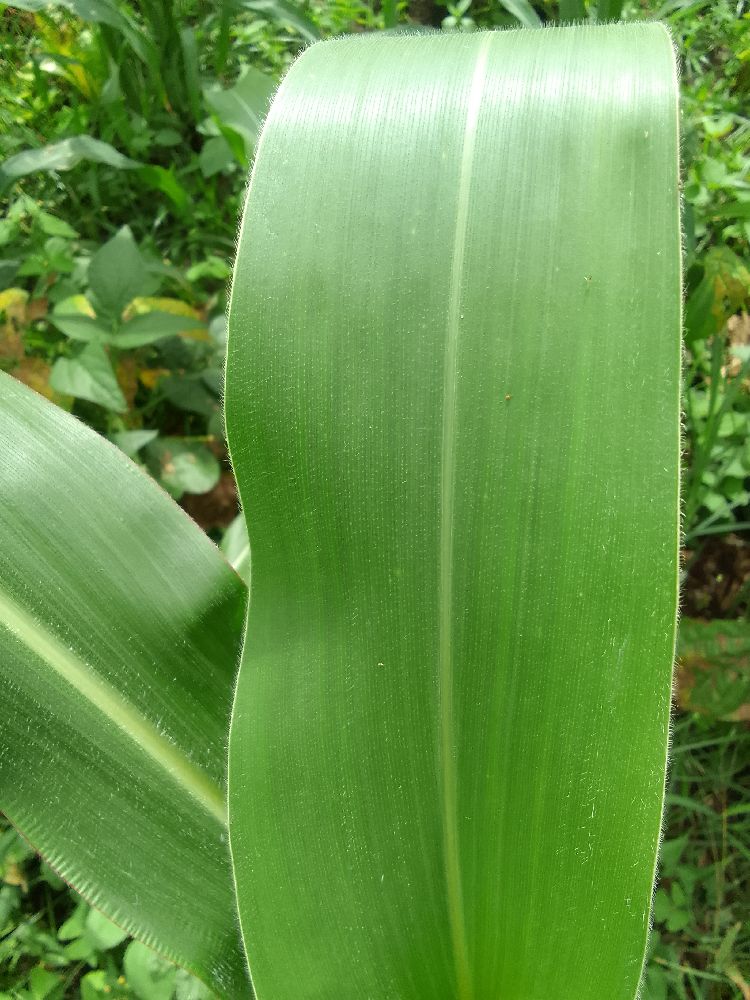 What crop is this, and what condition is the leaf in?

maize, healthy
